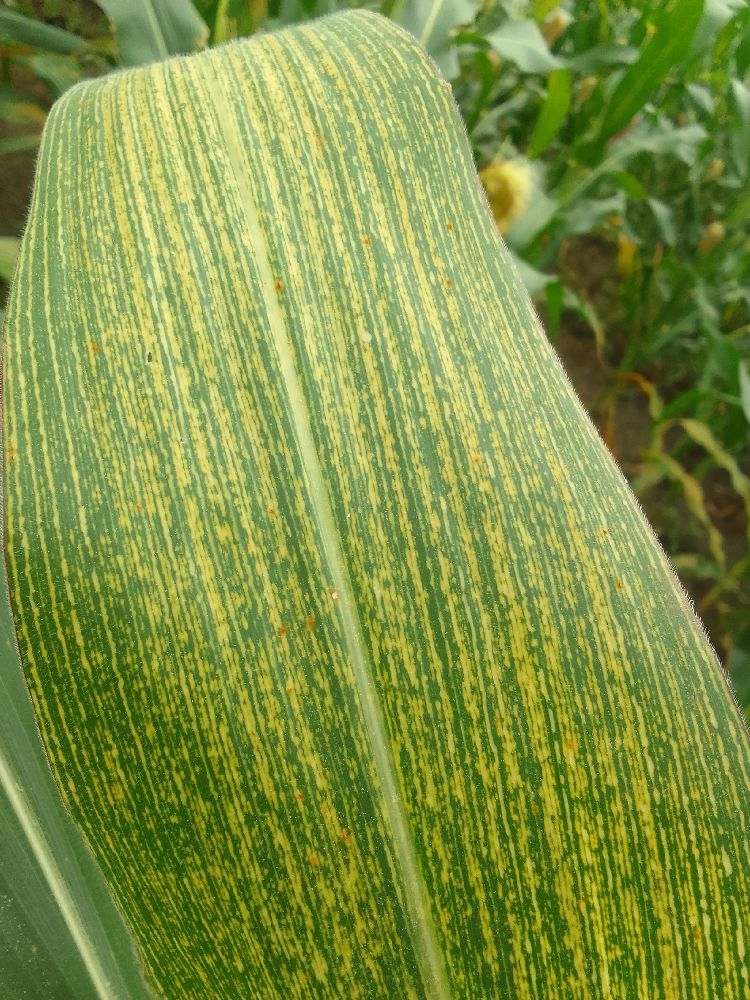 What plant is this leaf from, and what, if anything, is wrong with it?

maize, maize streak virus
